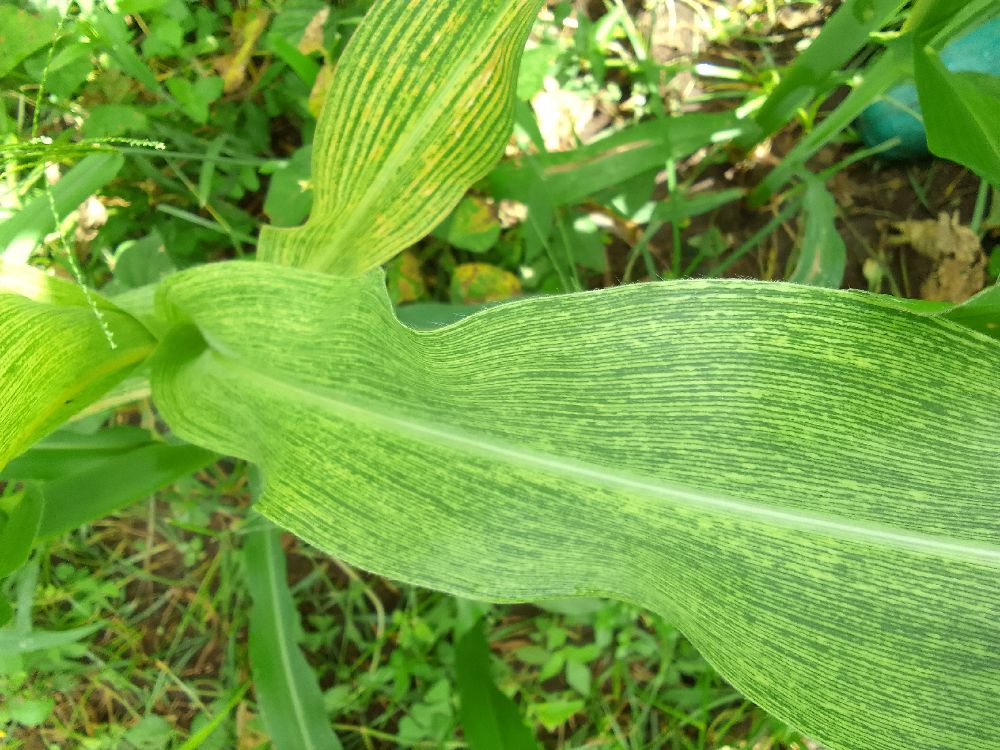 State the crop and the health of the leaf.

maize, maize streak virus
